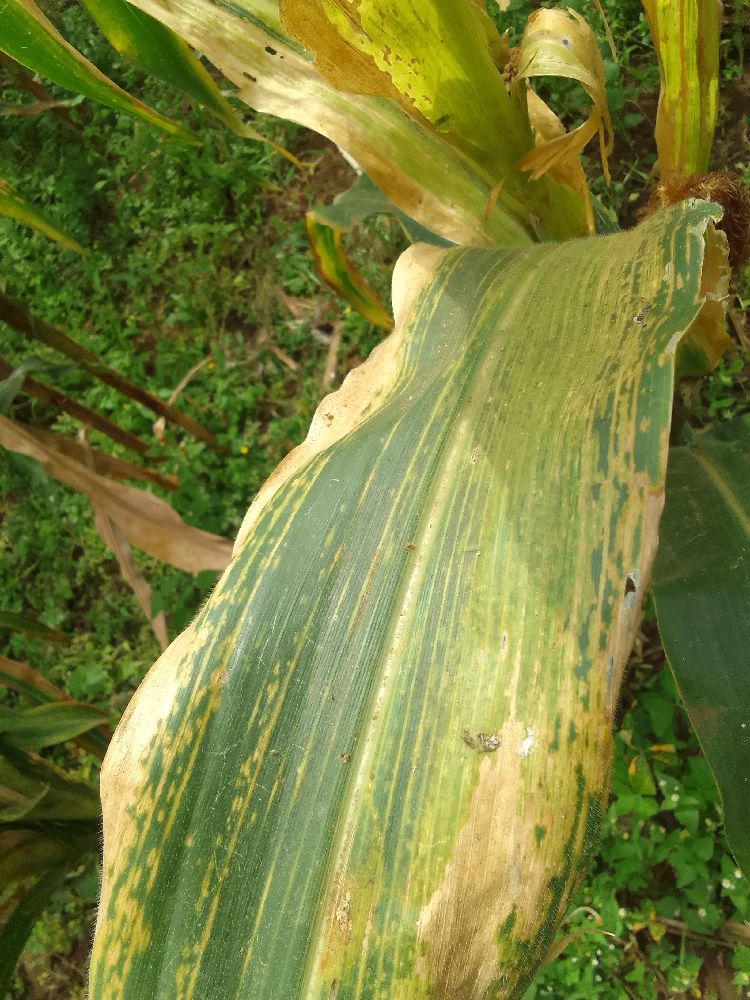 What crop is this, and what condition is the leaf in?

maize, maize lethal necrosis
